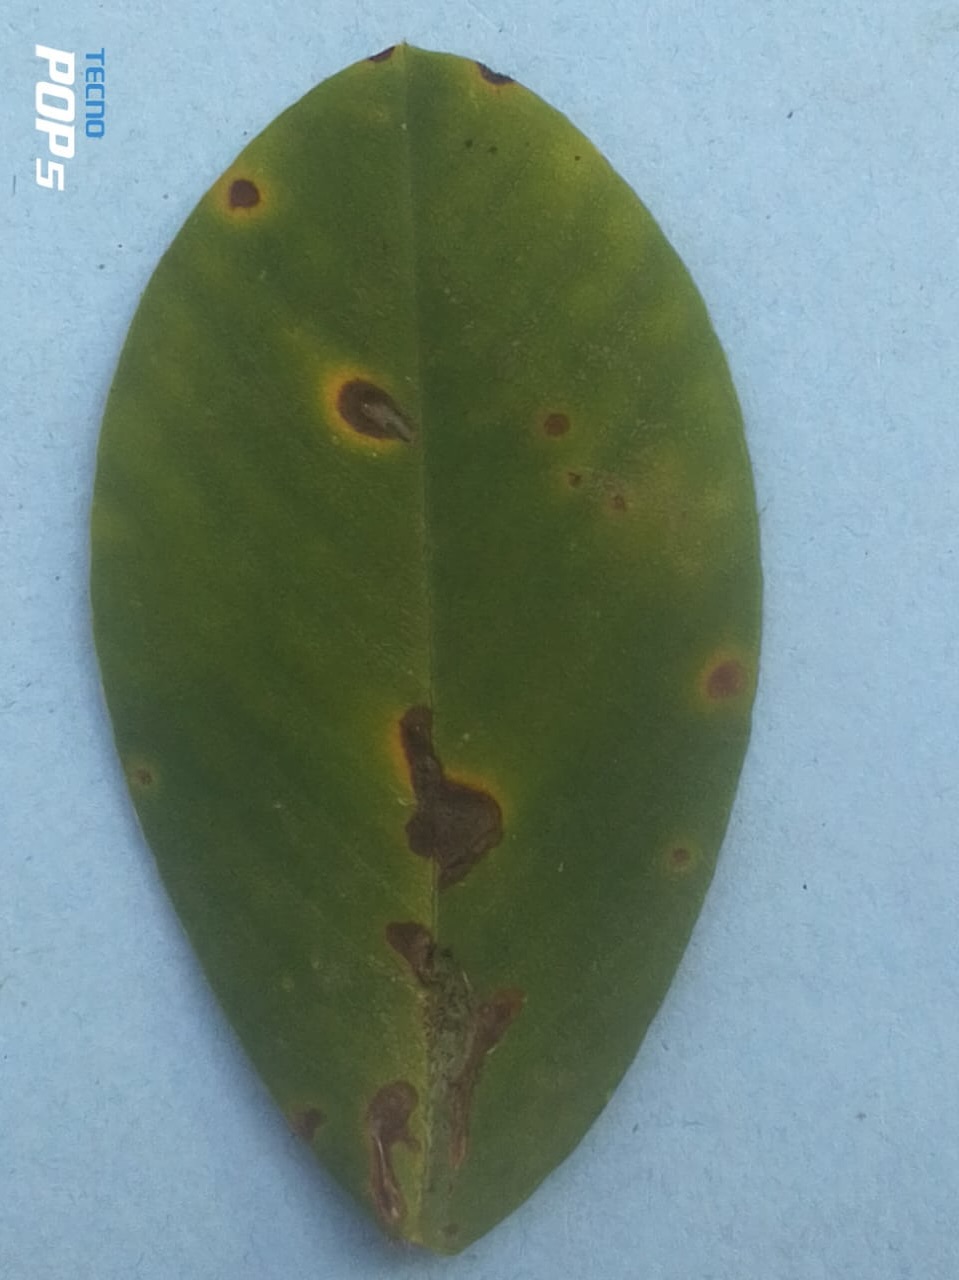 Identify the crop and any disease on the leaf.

peanut, passalora arachidicola
